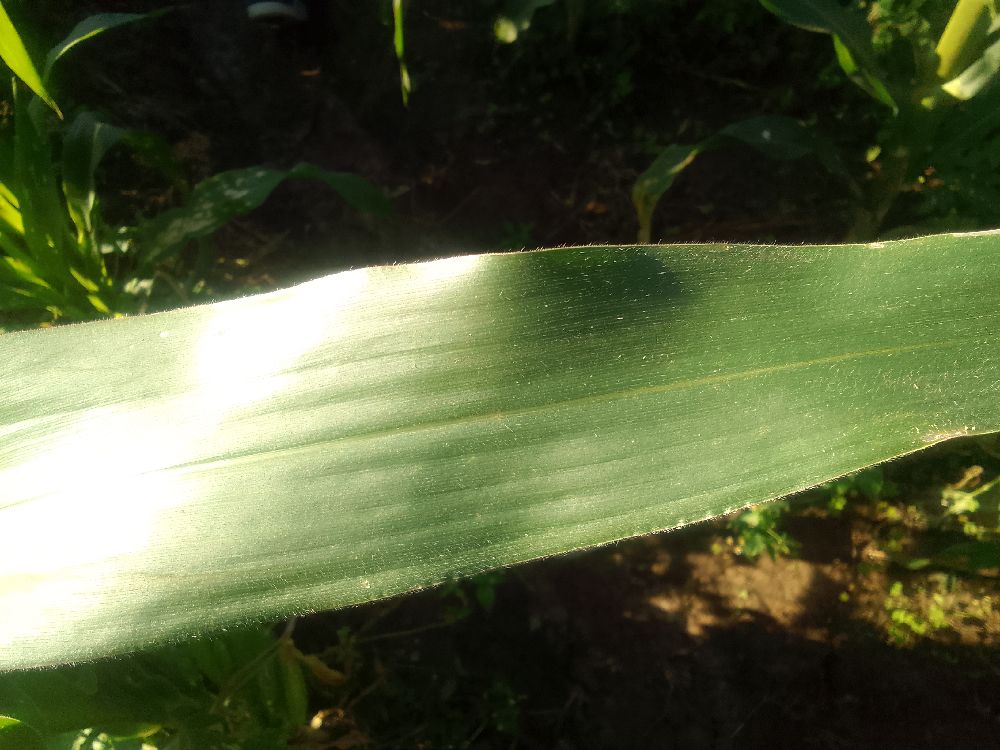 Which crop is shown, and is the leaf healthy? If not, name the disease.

maize, healthy
